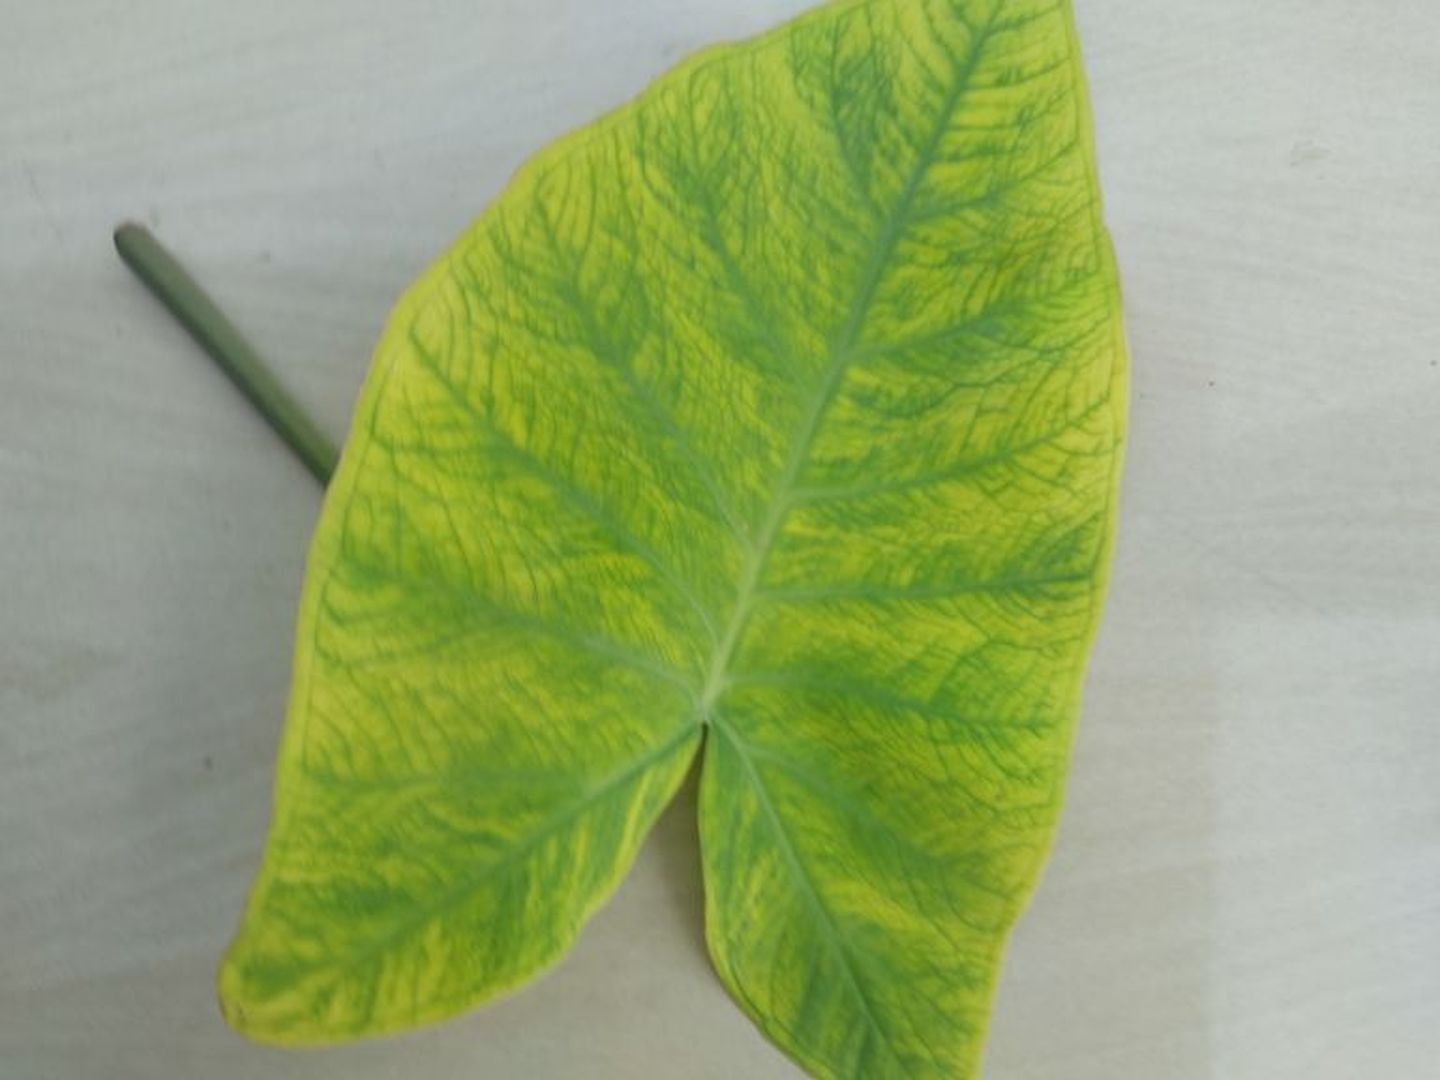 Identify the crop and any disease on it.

taro, mosaic
